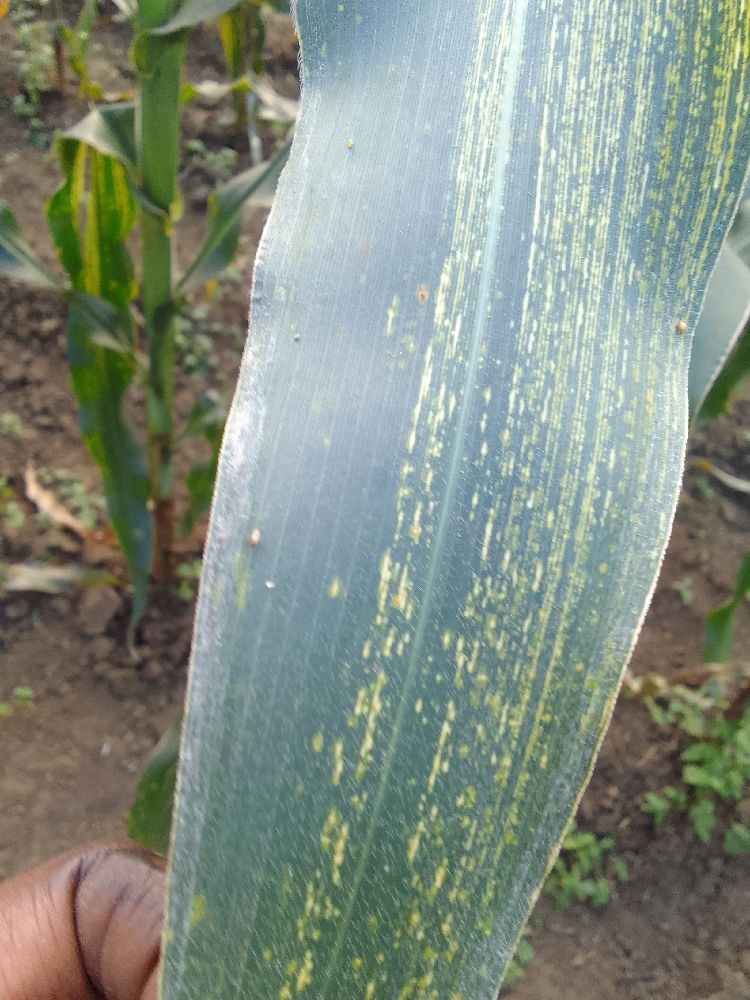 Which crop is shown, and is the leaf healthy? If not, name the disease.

maize, maize streak virus
